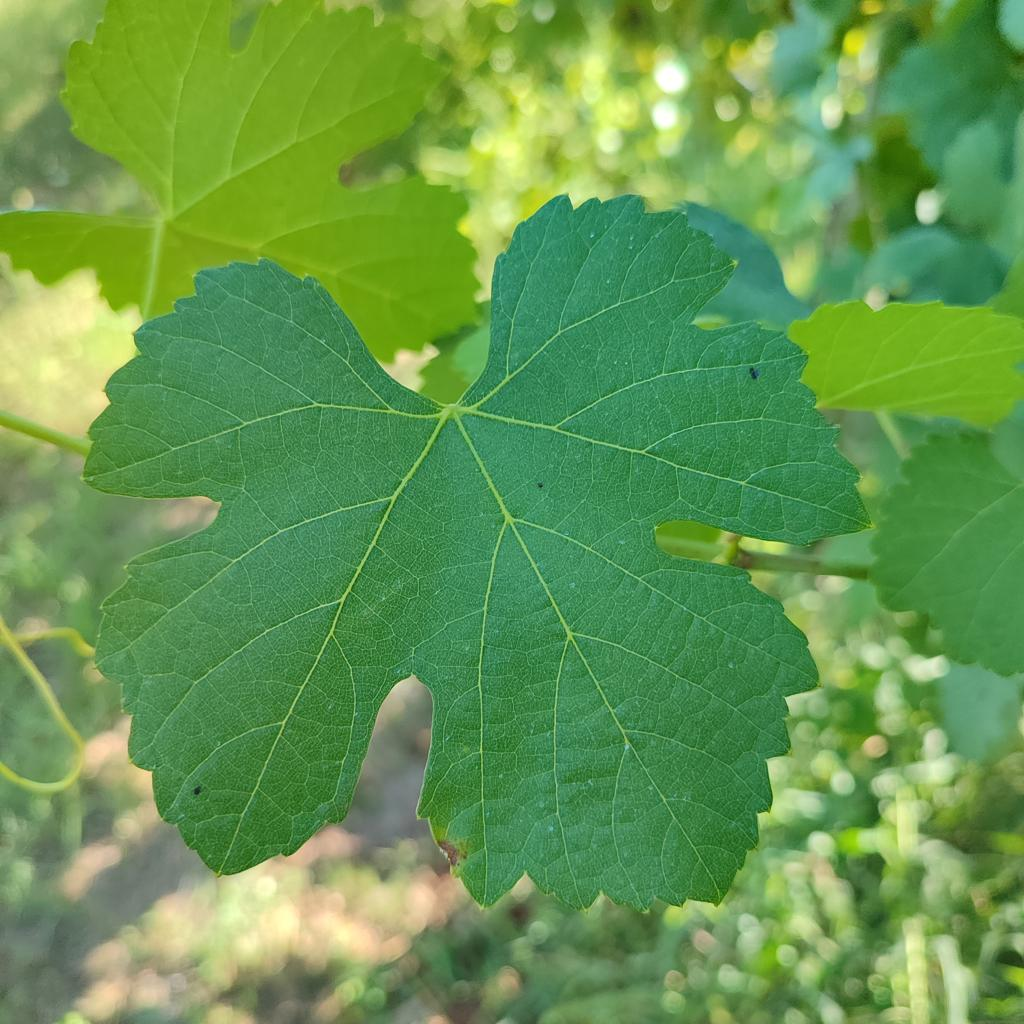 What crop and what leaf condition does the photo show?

grapevine, healthy
